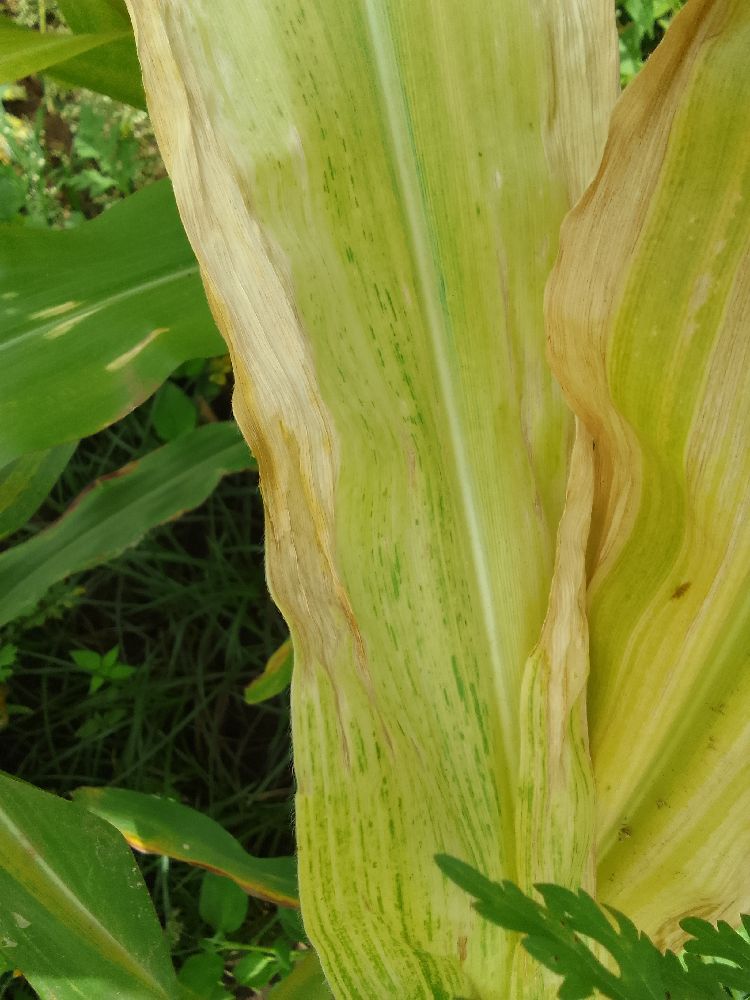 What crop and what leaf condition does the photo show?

maize, maize lethal necrosis
